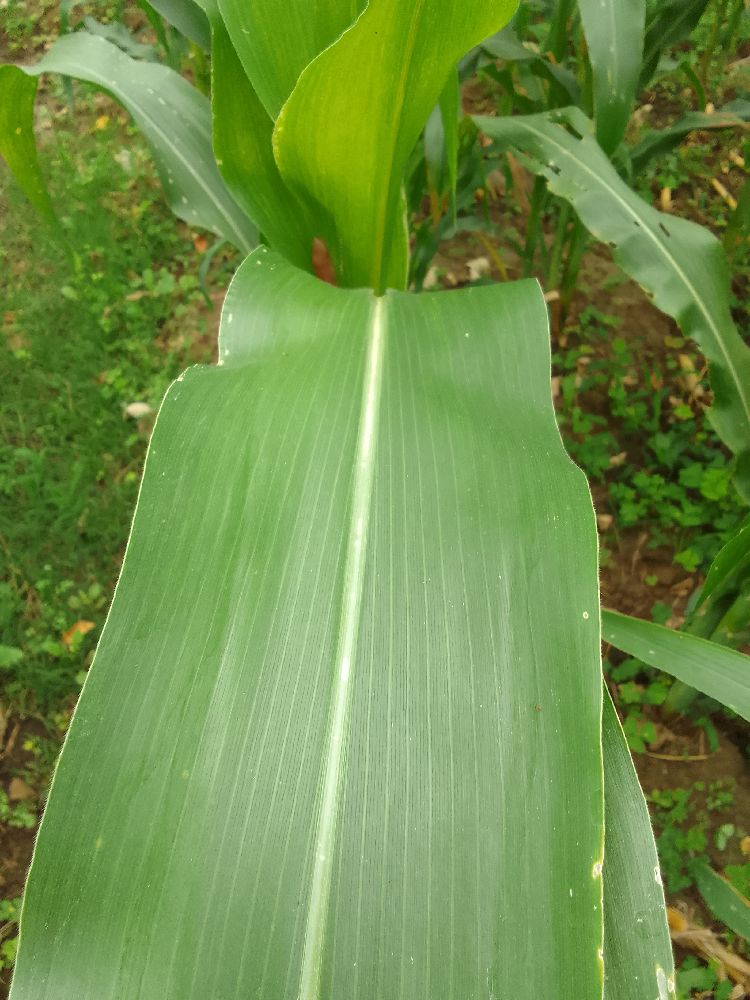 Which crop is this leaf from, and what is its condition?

maize, healthy
